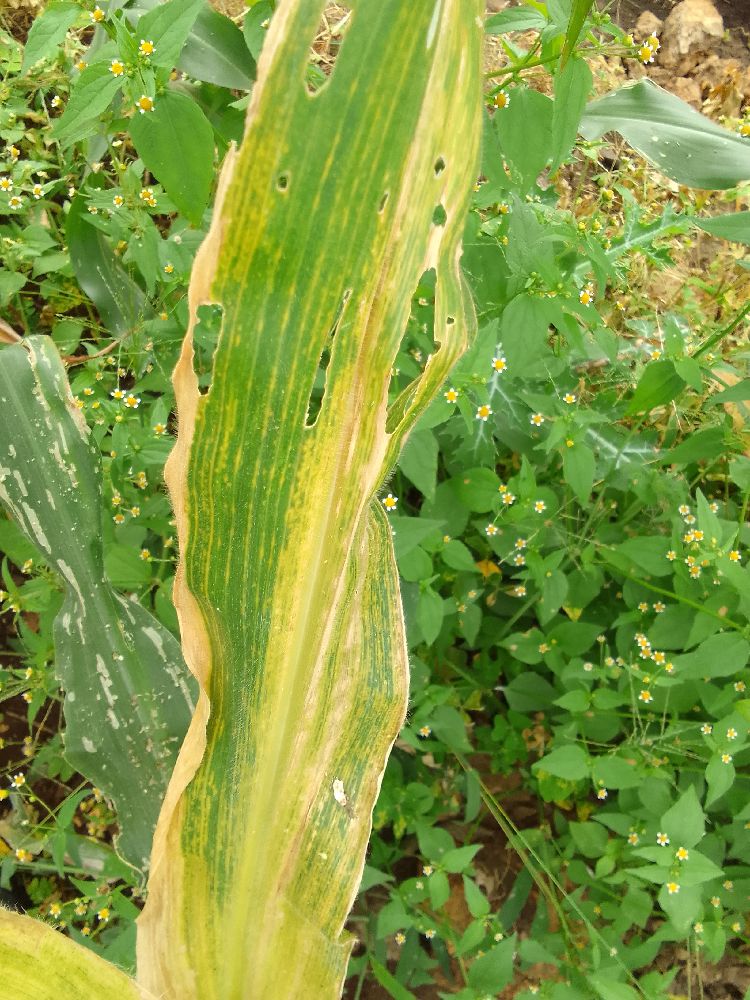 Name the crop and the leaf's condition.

maize, maize lethal necrosis
